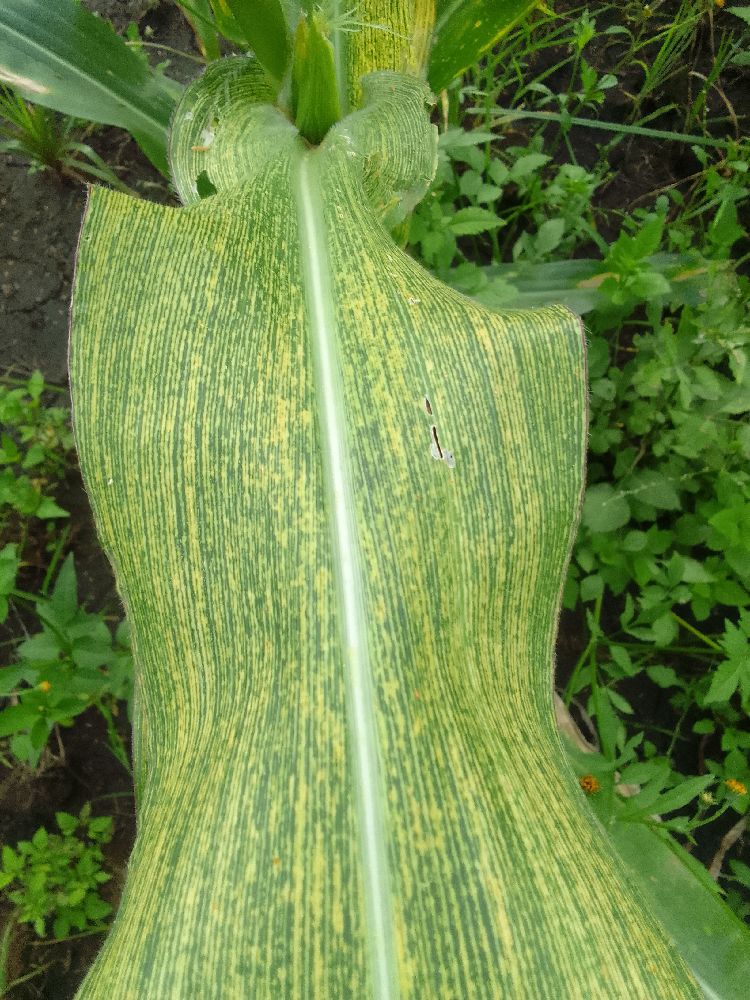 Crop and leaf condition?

maize, maize streak virus
